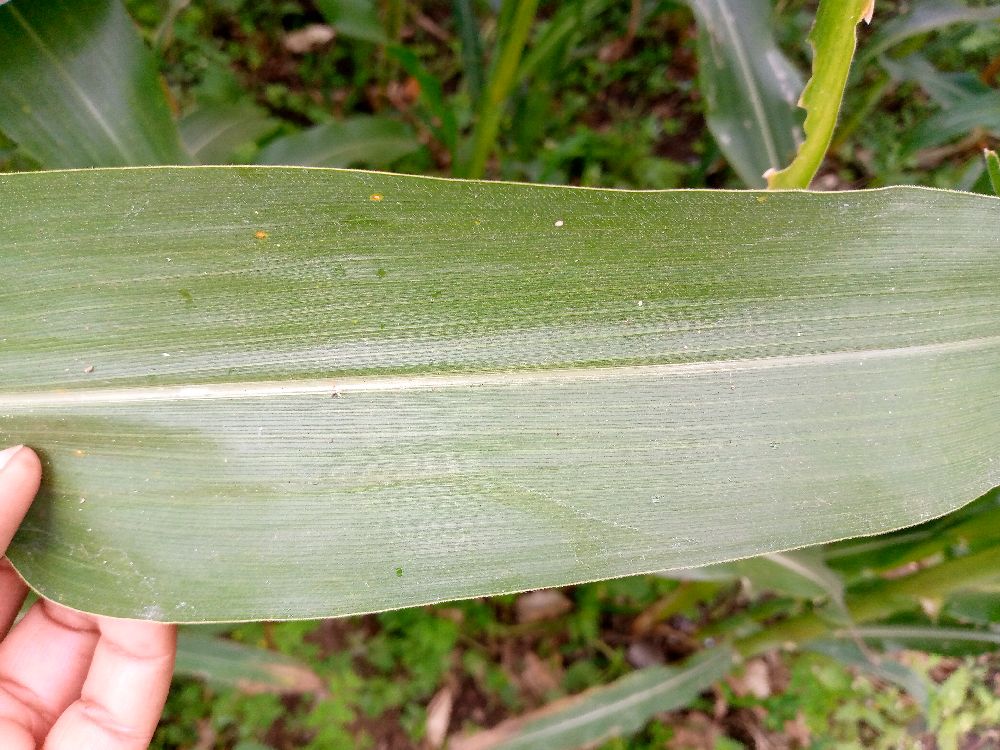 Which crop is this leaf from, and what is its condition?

maize, healthy
